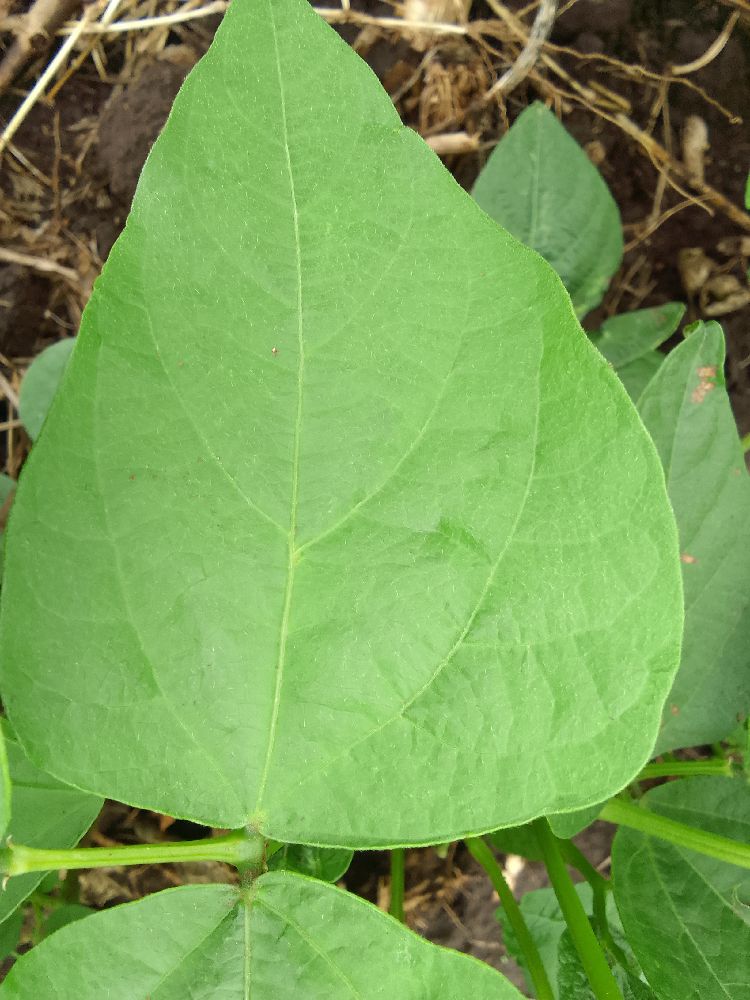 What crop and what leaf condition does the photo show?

common bean, healthy
